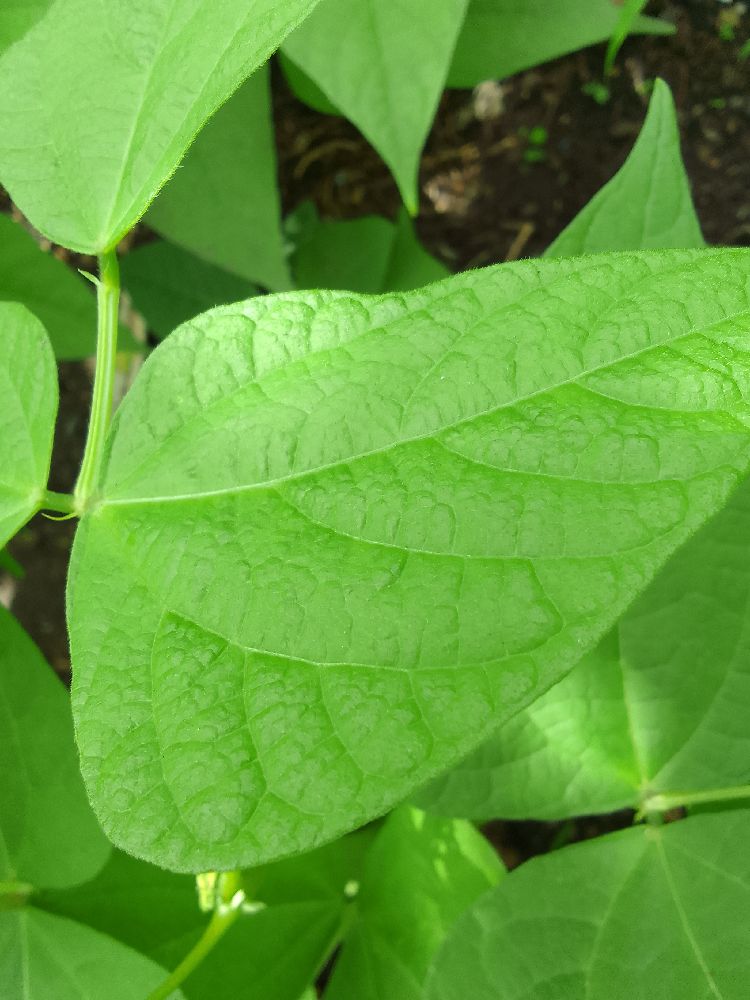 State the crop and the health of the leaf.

common bean, healthy
